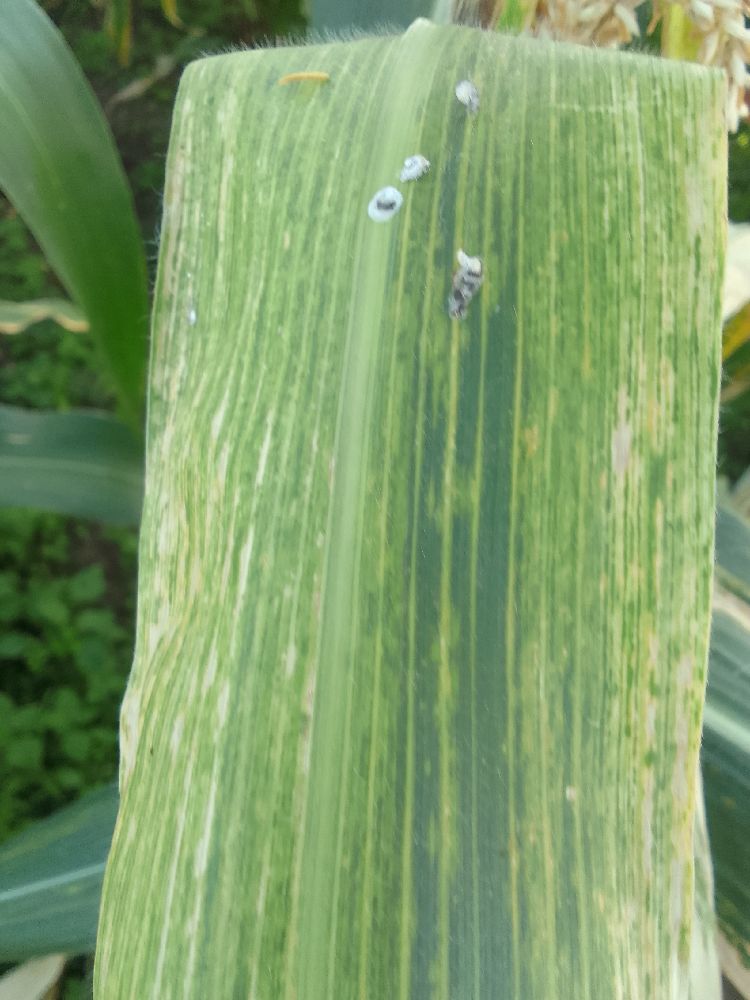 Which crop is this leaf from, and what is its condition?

maize, maize lethal necrosis
